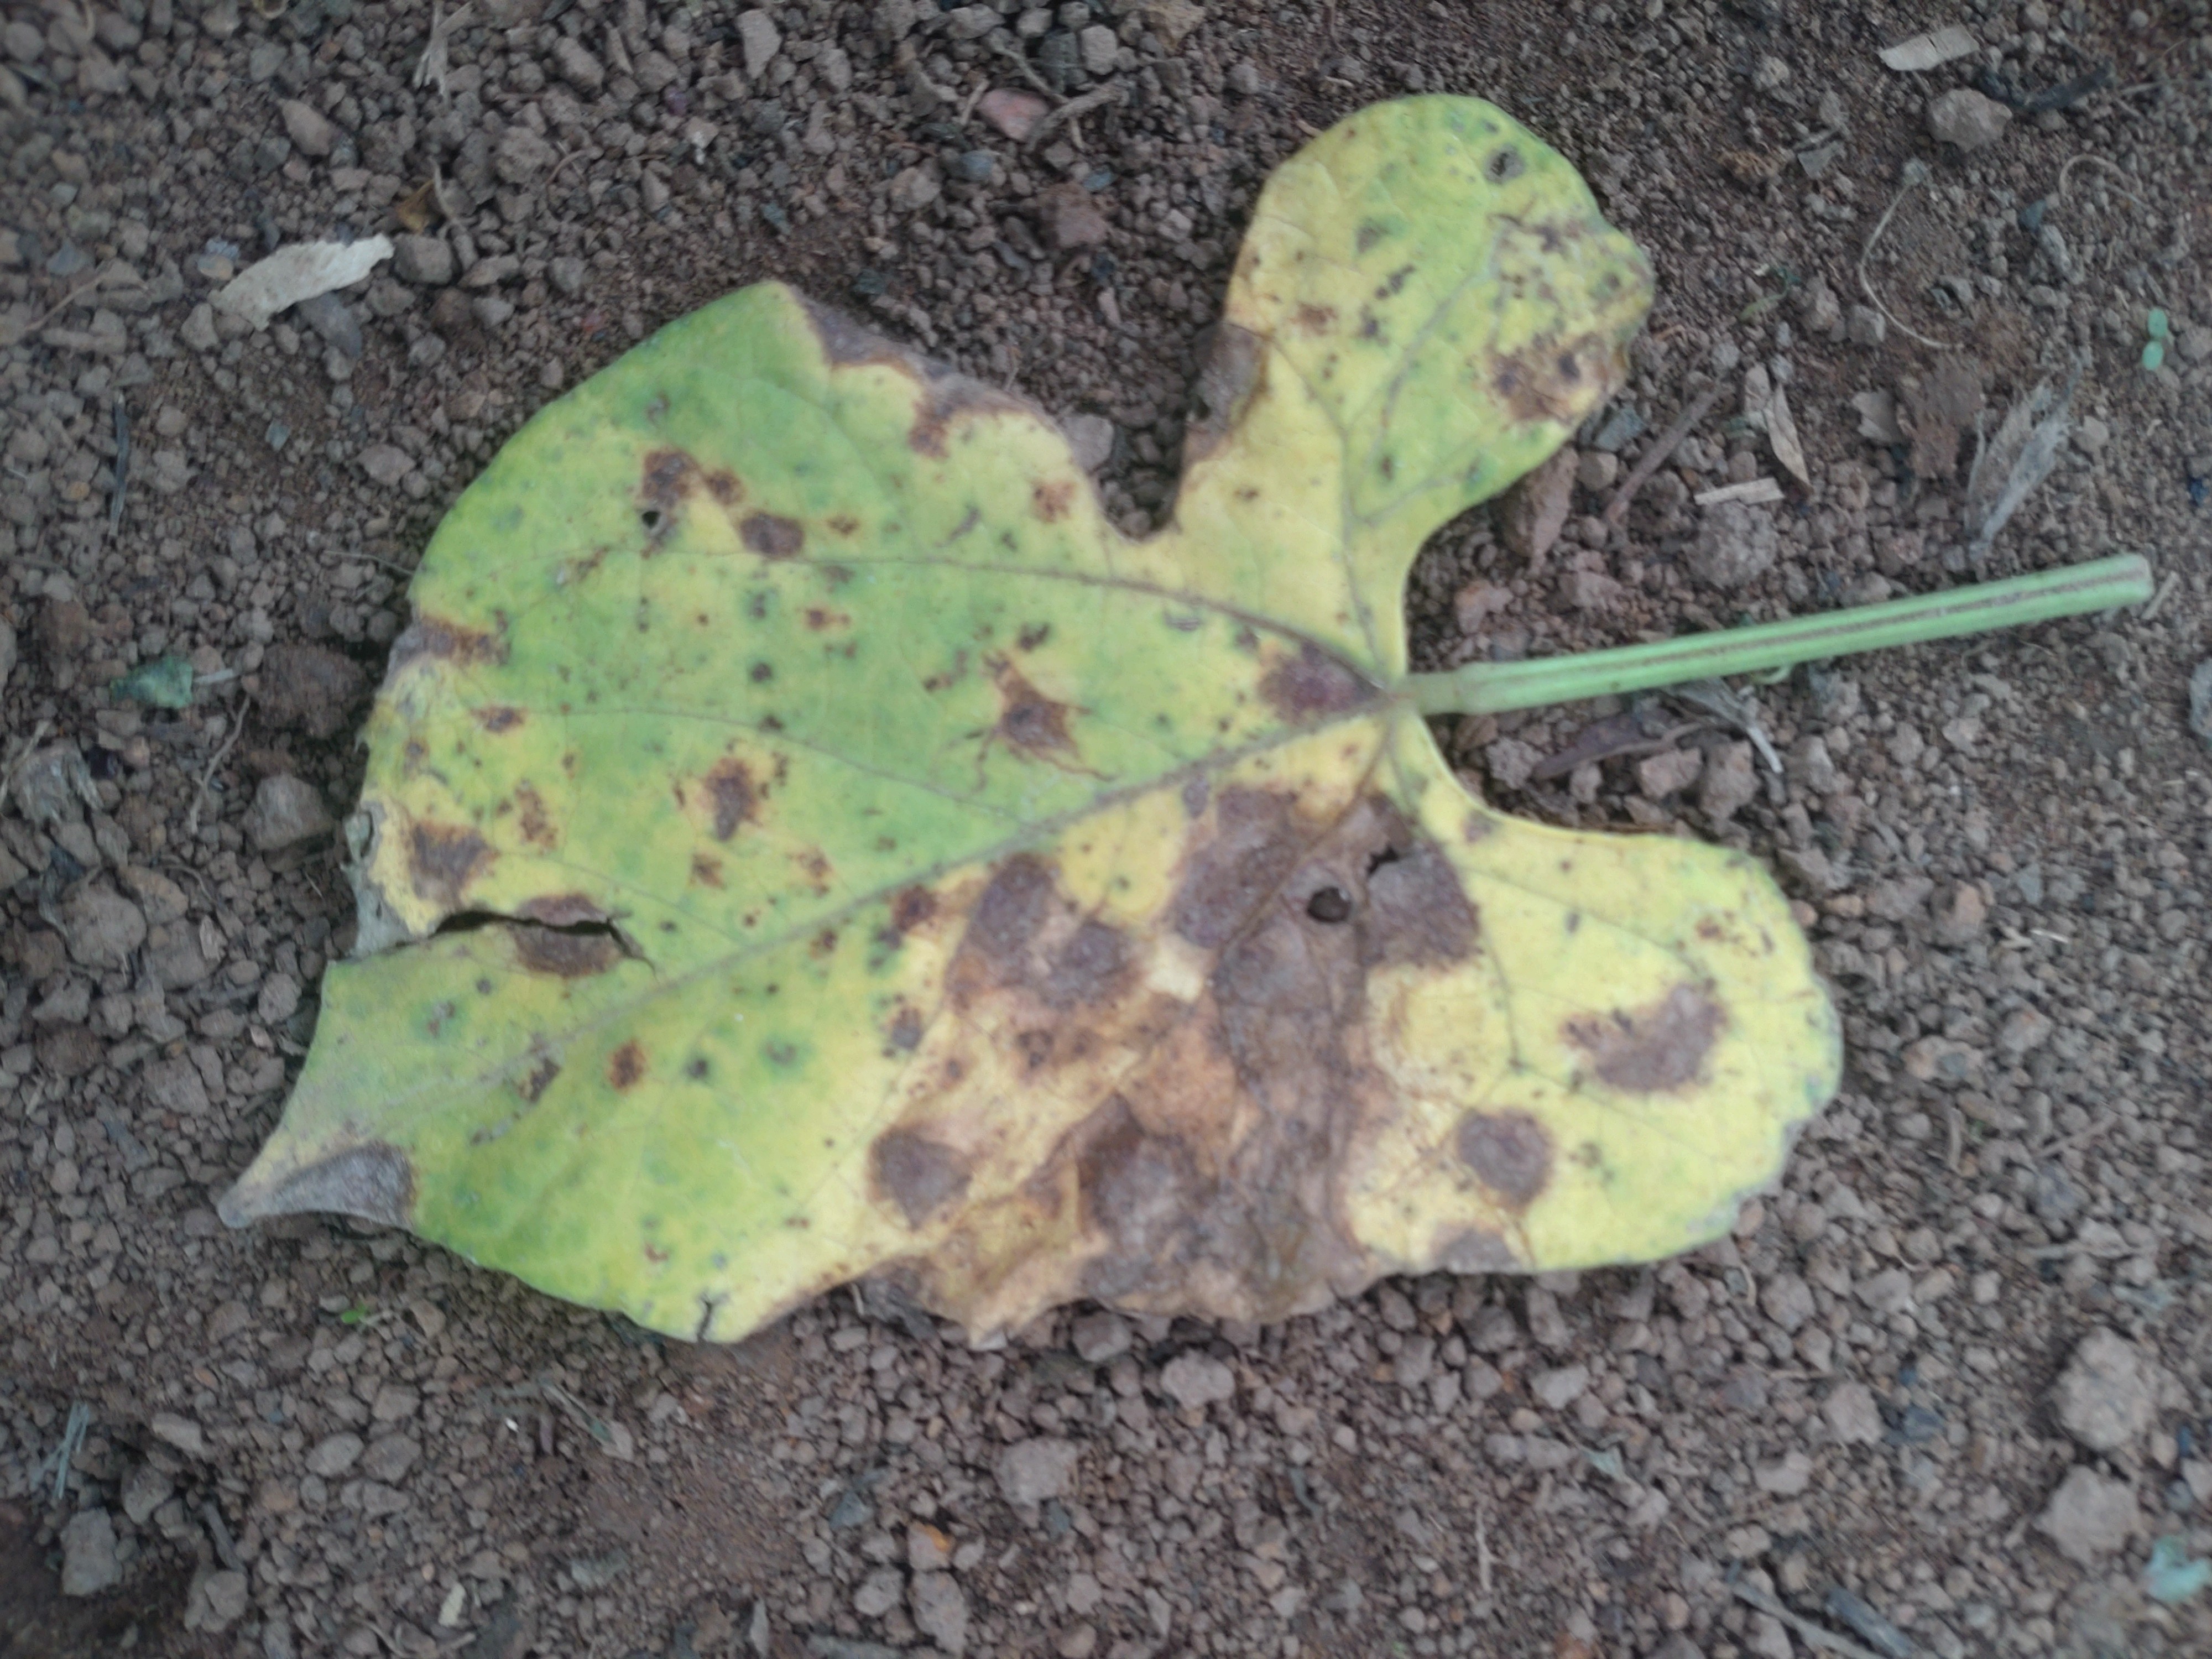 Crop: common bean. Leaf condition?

anthracnose
